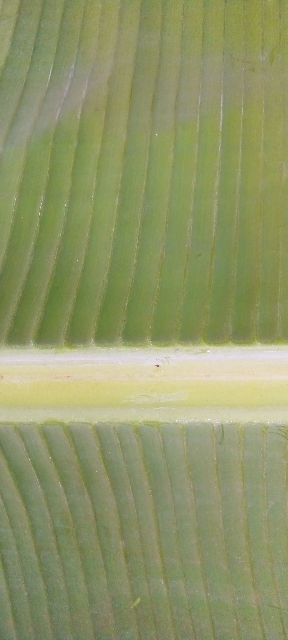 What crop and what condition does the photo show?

banana, healthy
